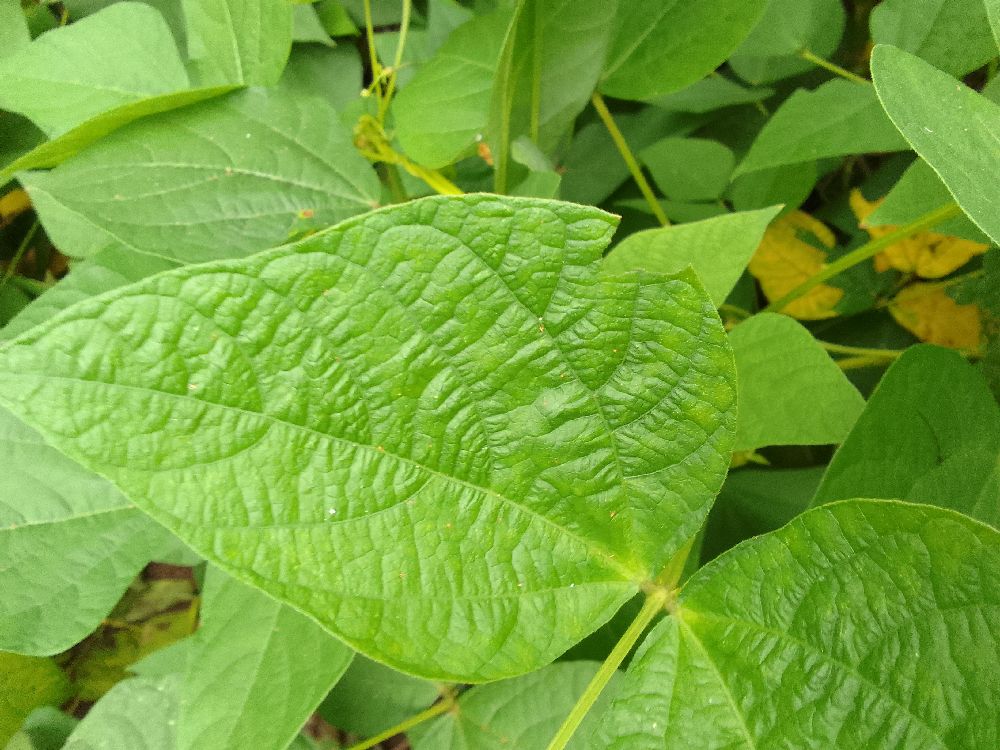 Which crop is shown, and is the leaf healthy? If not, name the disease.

common bean, healthy
